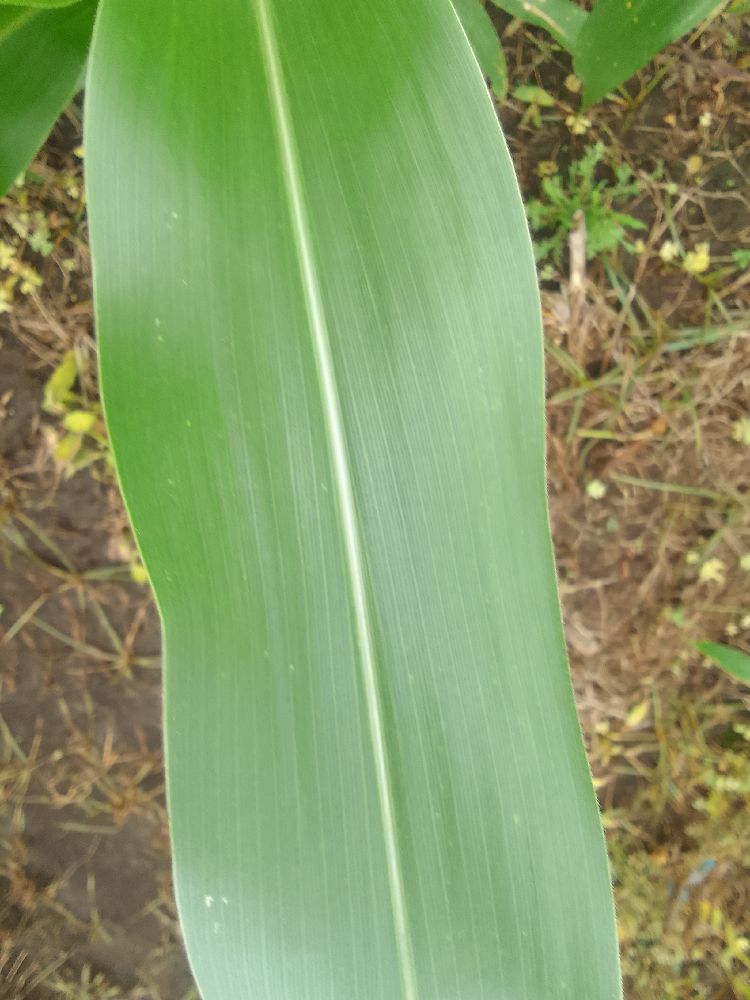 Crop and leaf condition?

maize, healthy
